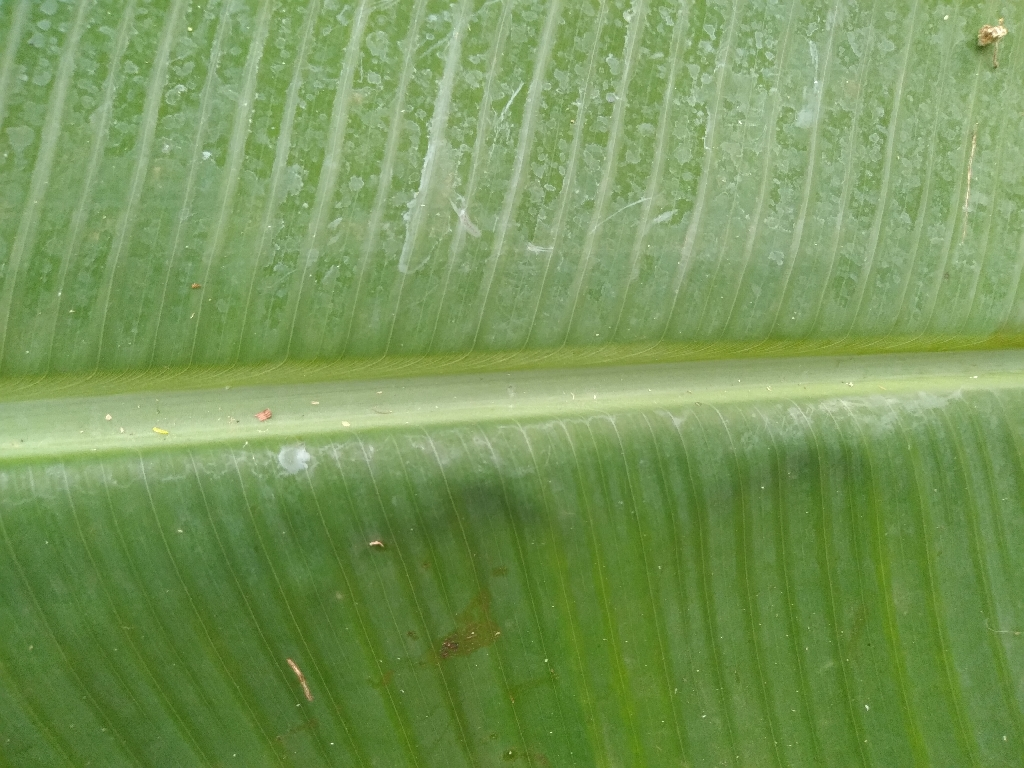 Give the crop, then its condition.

banana, healthy
